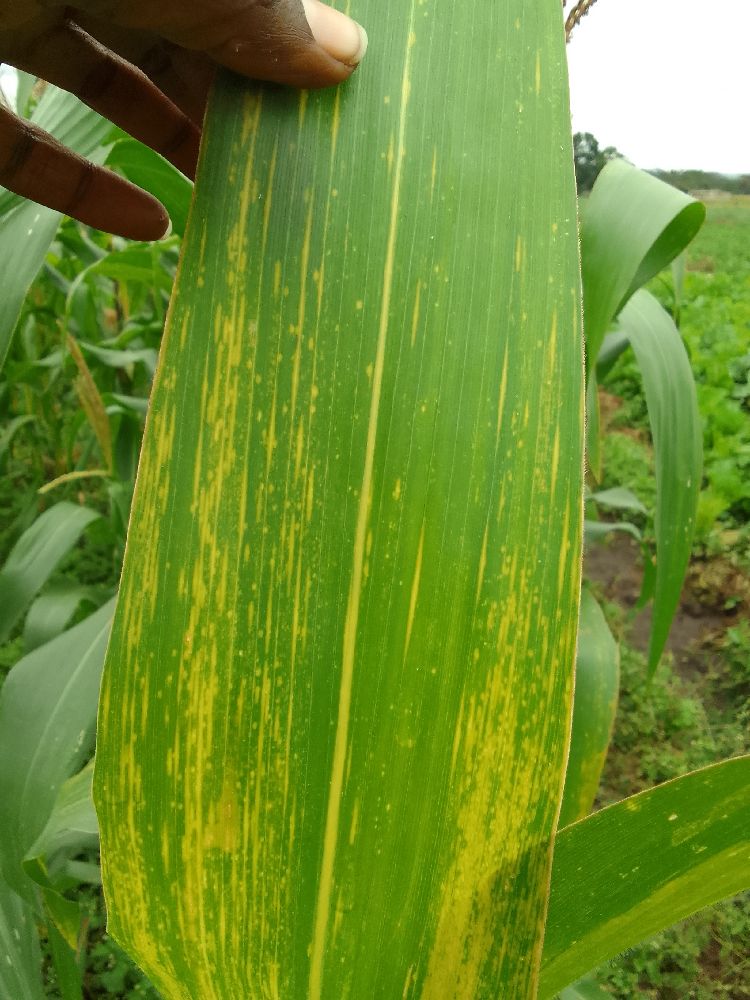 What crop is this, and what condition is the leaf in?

maize, maize lethal necrosis
